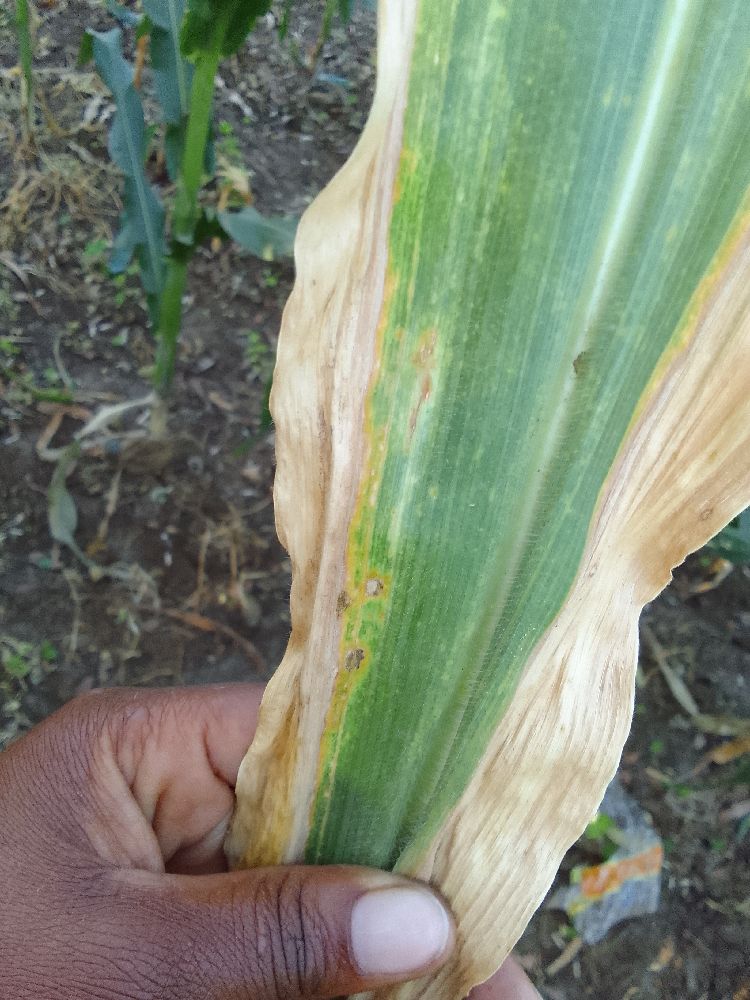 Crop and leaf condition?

maize, maize lethal necrosis
